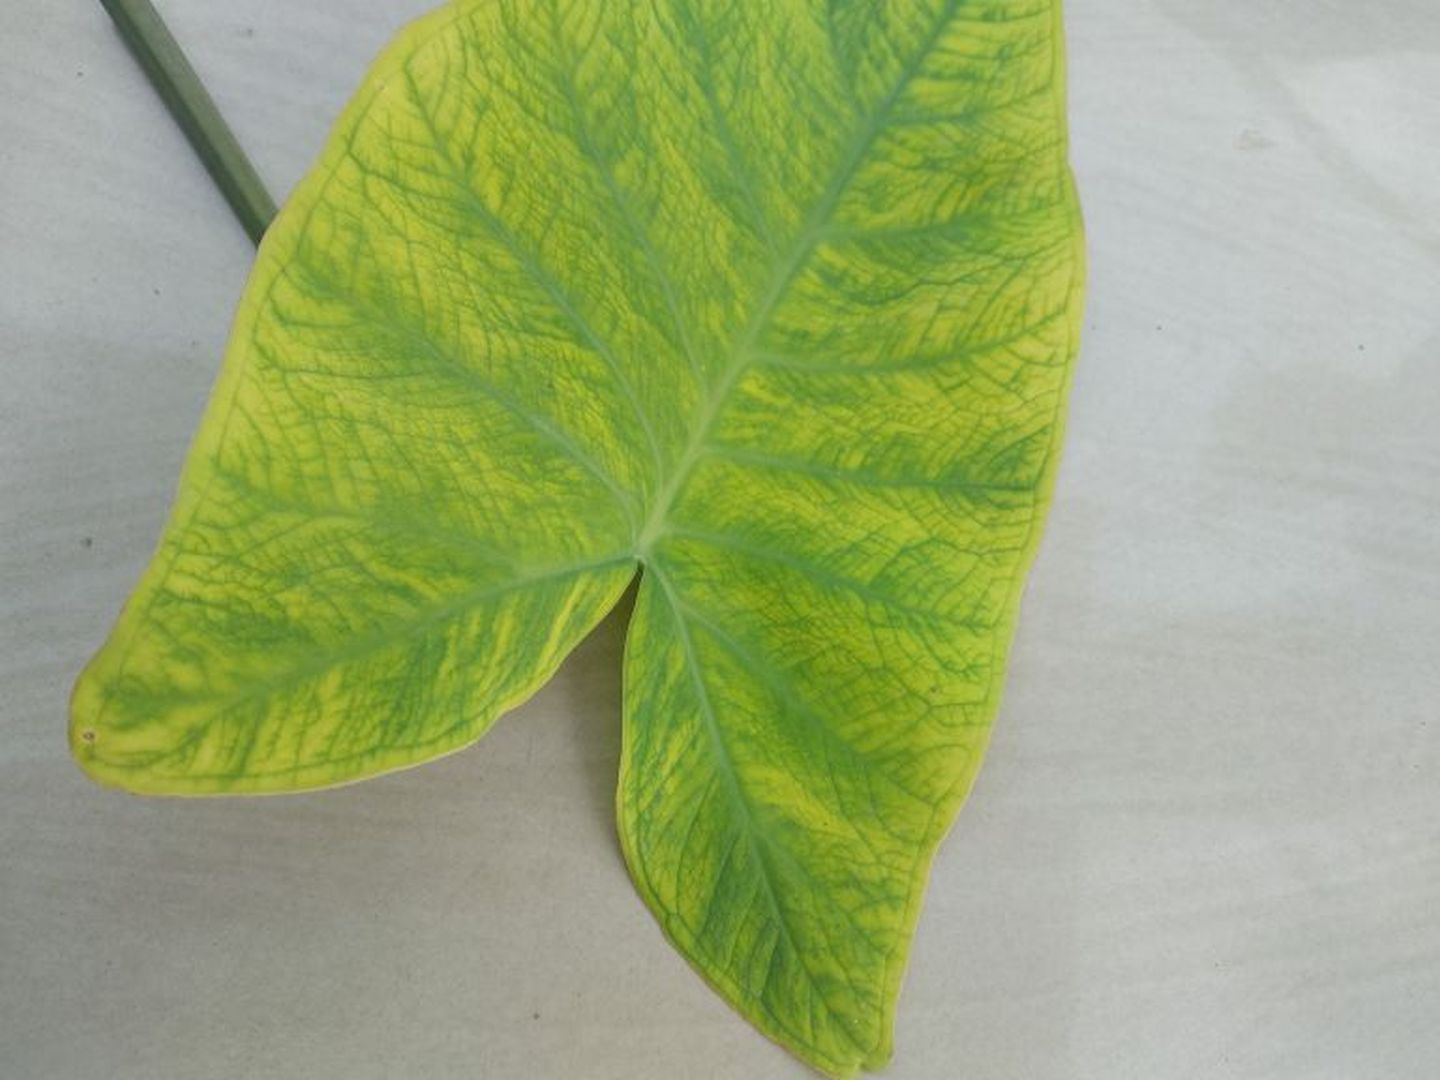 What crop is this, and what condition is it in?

taro, mosaic
